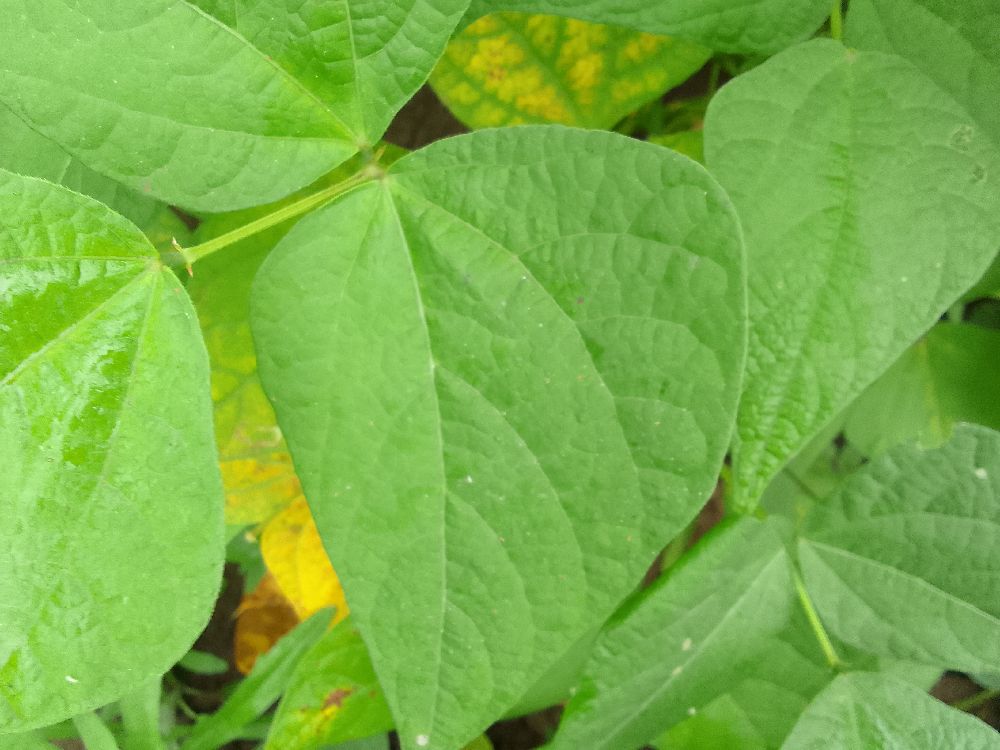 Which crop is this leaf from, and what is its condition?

common bean, healthy
